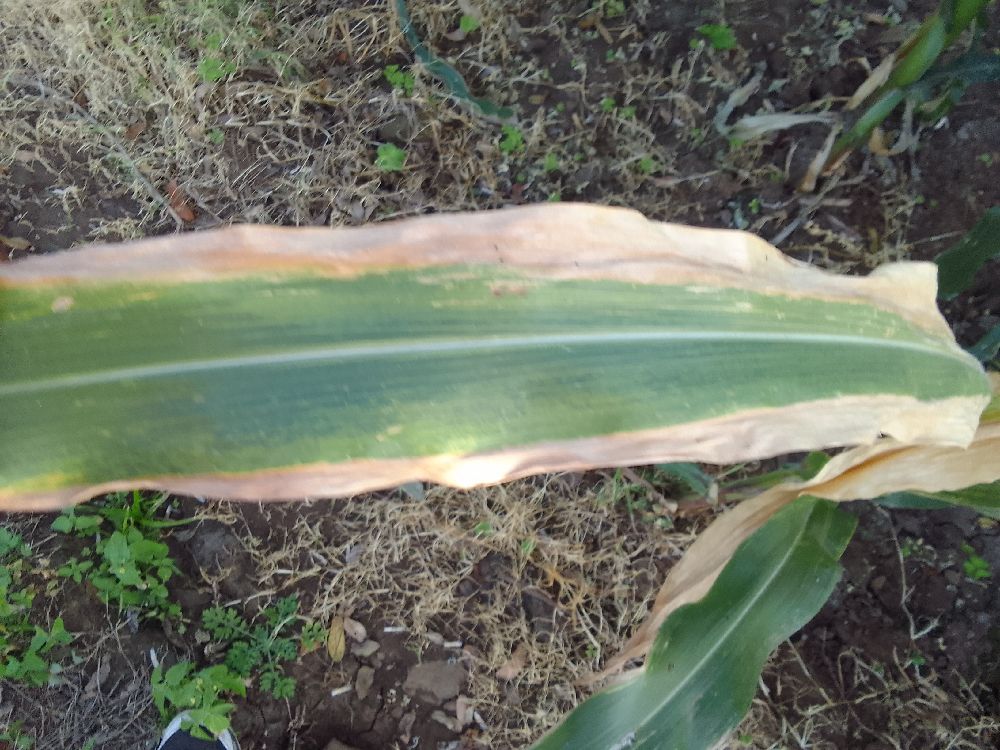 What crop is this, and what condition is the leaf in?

maize, maize lethal necrosis
